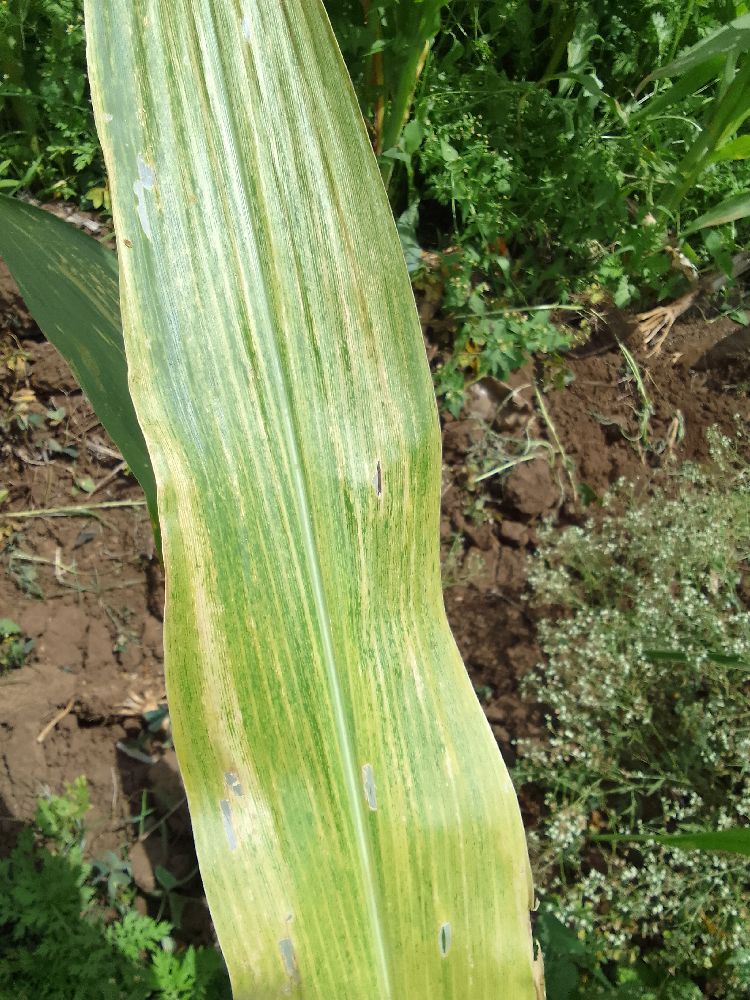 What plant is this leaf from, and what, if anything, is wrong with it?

maize, maize lethal necrosis
